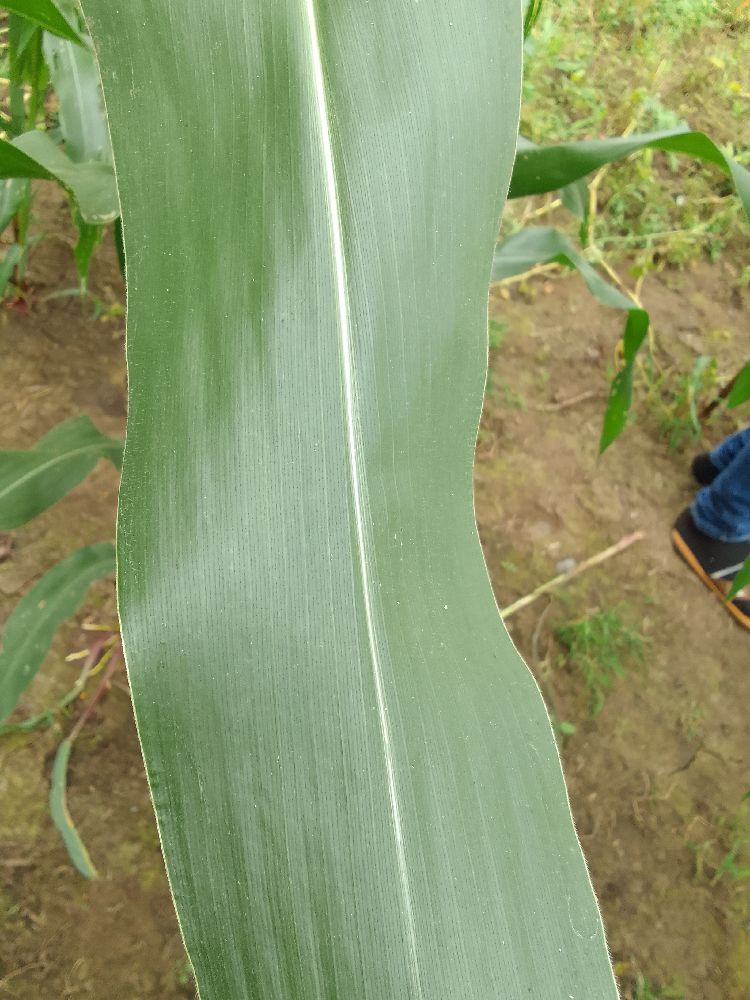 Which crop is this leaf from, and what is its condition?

maize, healthy
